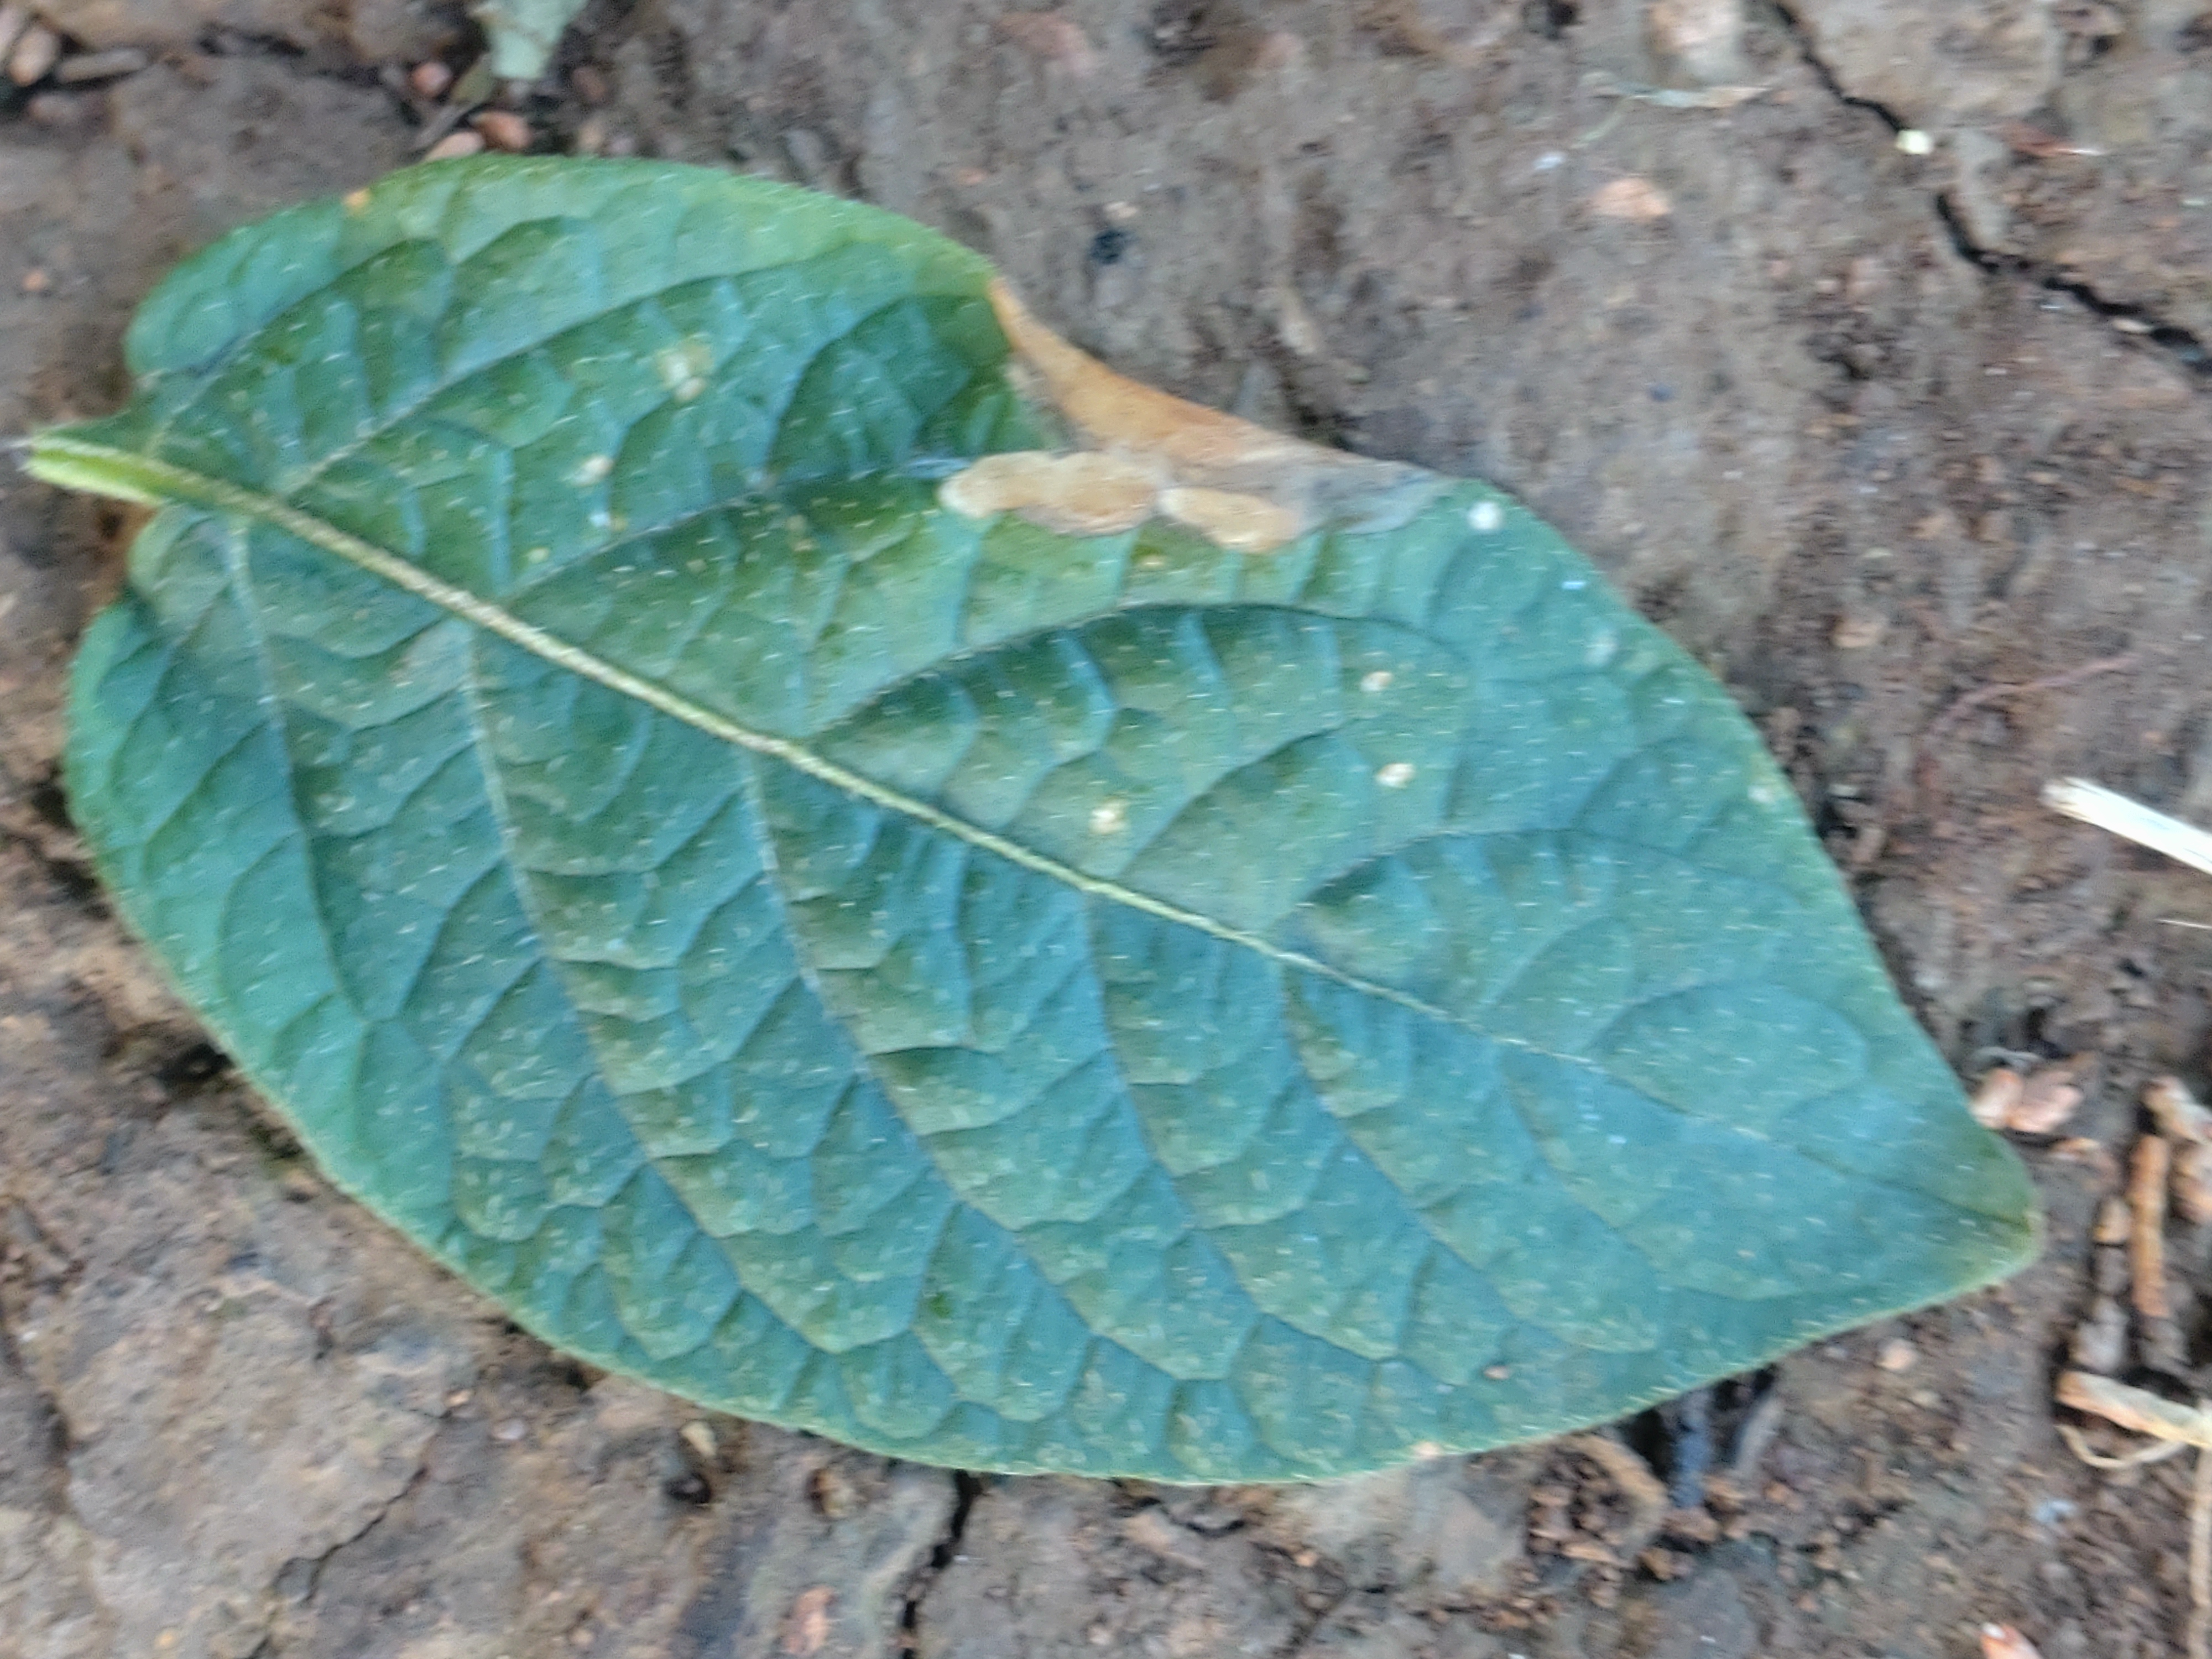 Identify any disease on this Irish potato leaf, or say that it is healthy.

early blight
